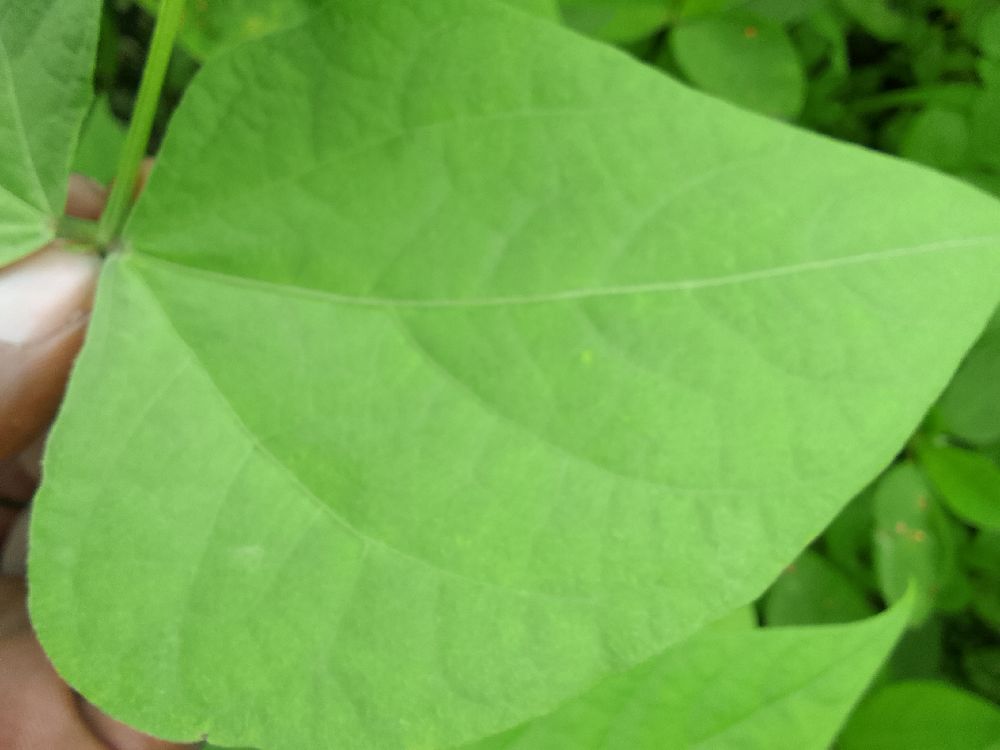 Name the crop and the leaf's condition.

common bean, healthy
